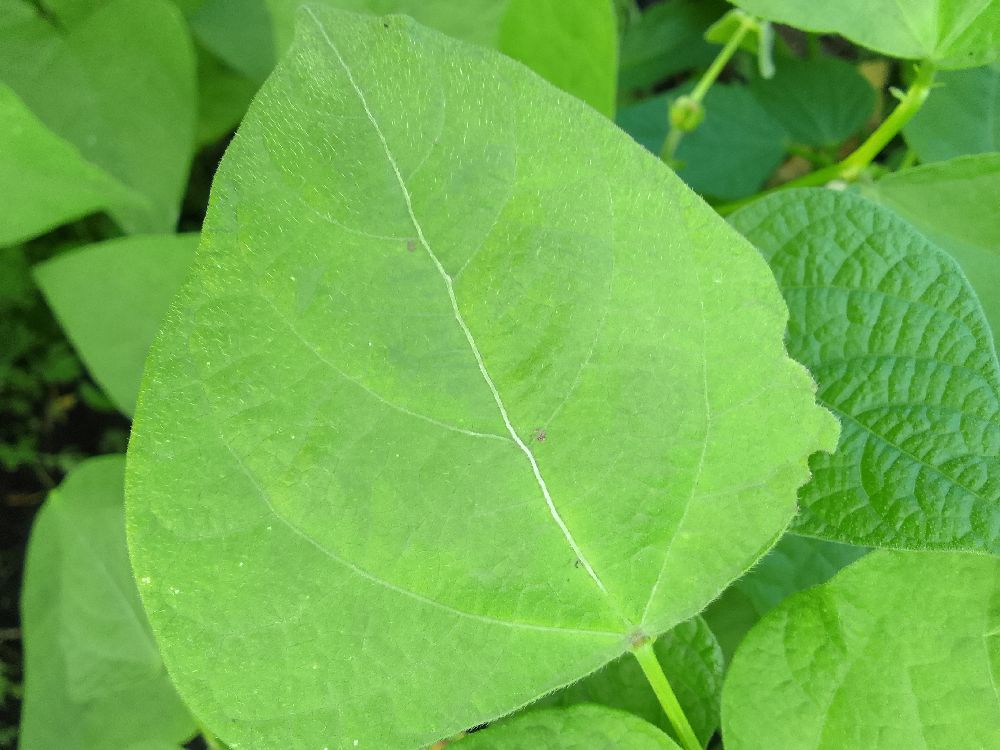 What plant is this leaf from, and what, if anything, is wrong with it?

common bean, healthy
